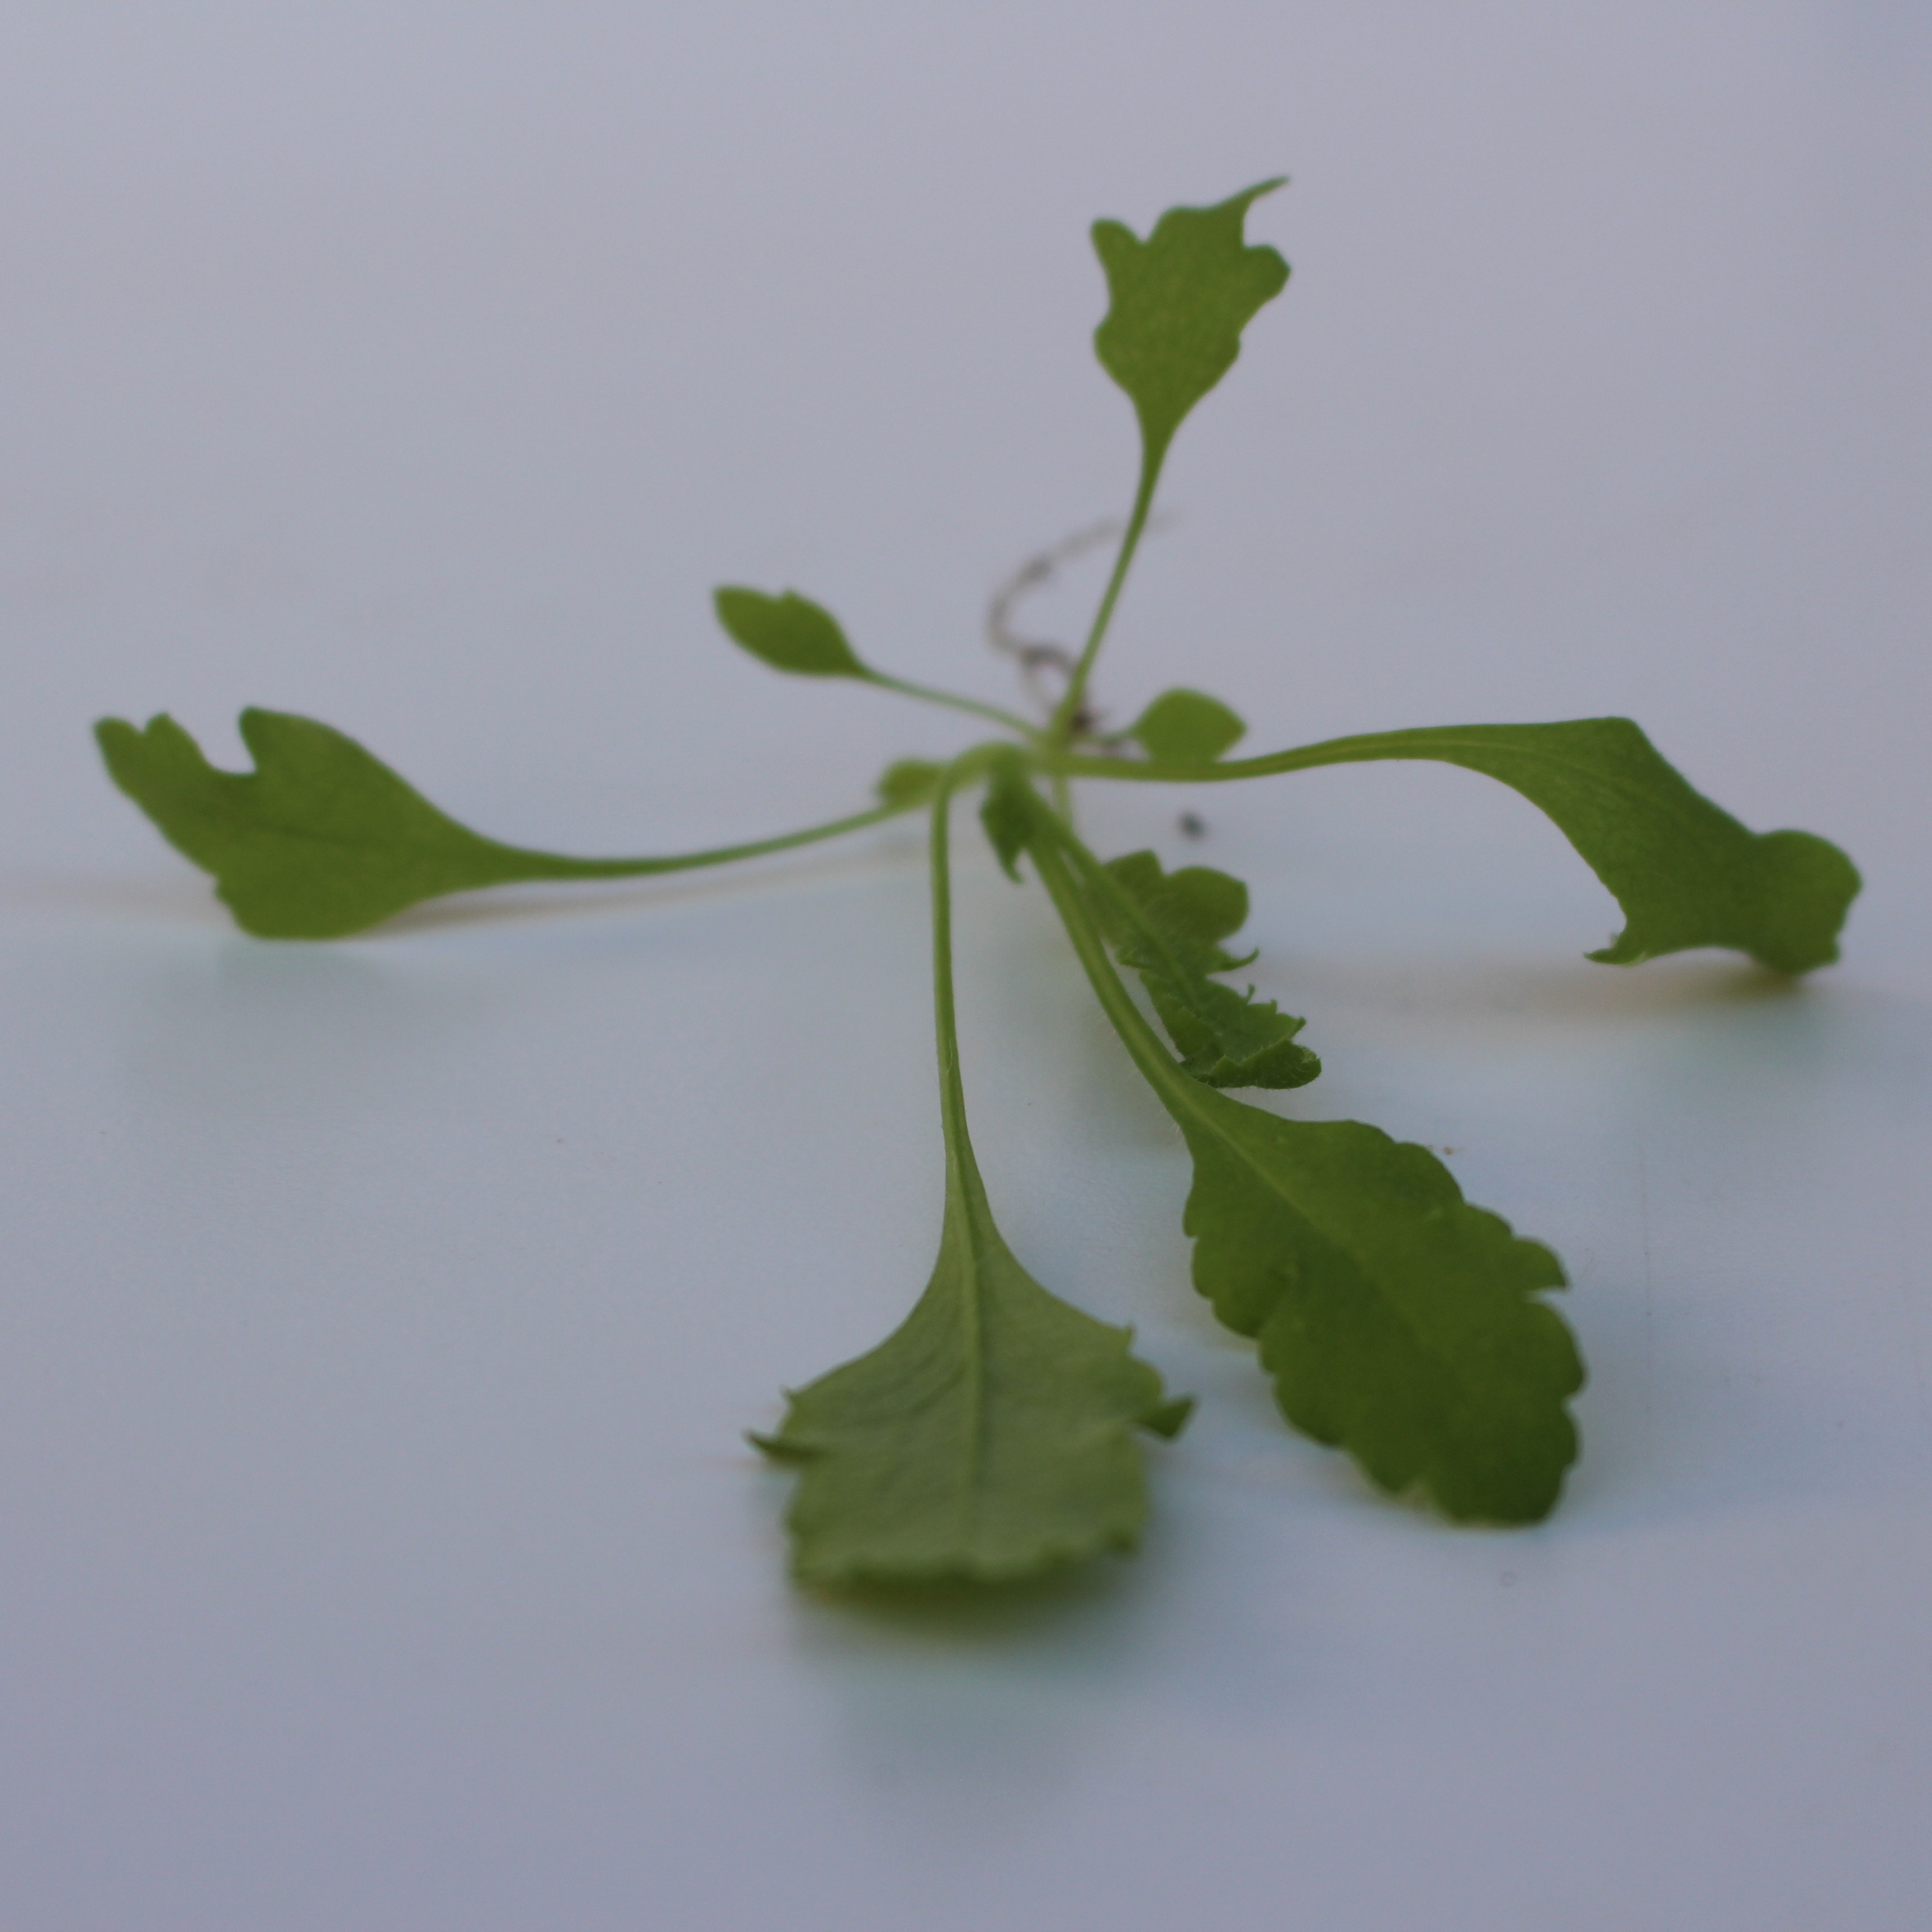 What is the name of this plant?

Papaver rhoeas
